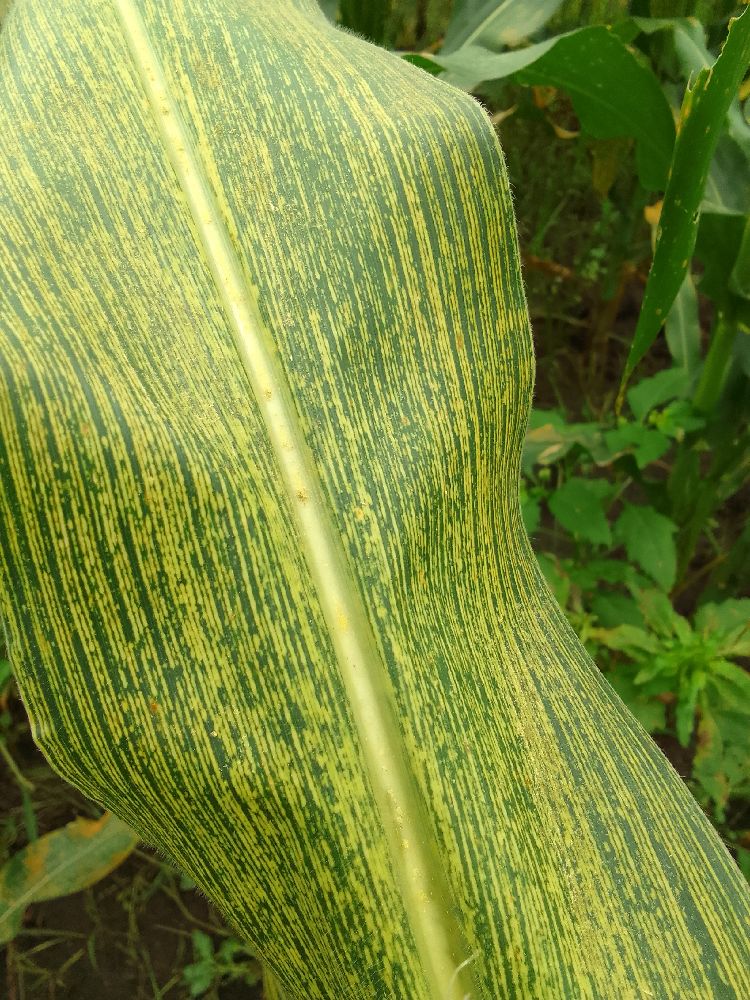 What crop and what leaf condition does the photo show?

maize, maize streak virus
